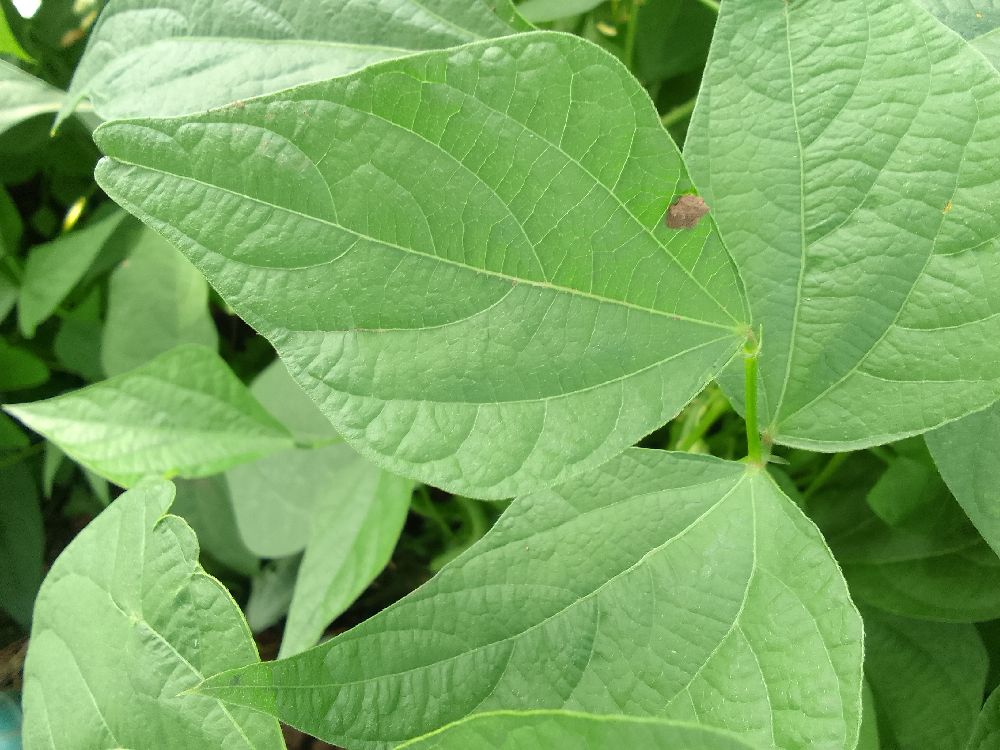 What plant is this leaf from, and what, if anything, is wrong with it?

common bean, healthy
